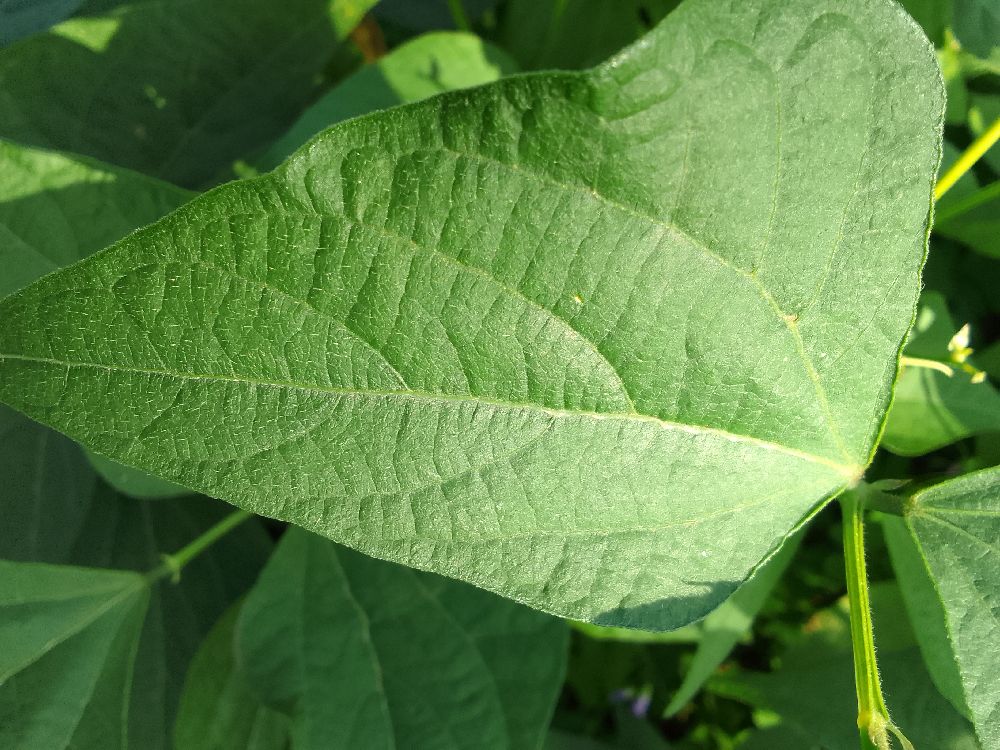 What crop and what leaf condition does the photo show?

common bean, healthy
